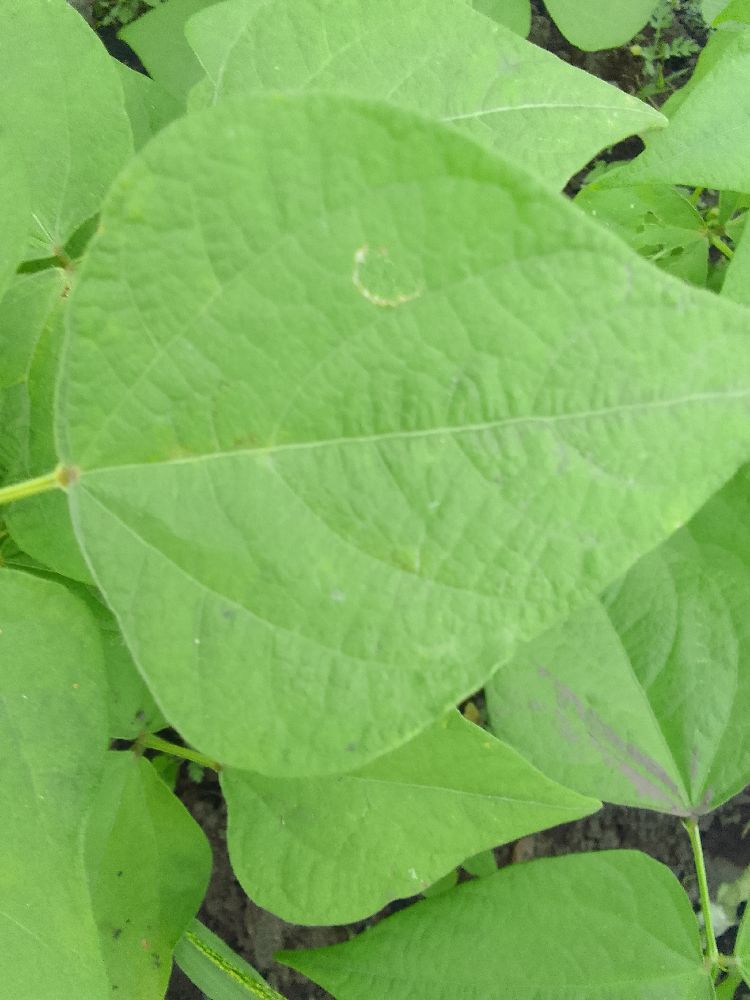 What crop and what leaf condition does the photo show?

common bean, healthy
